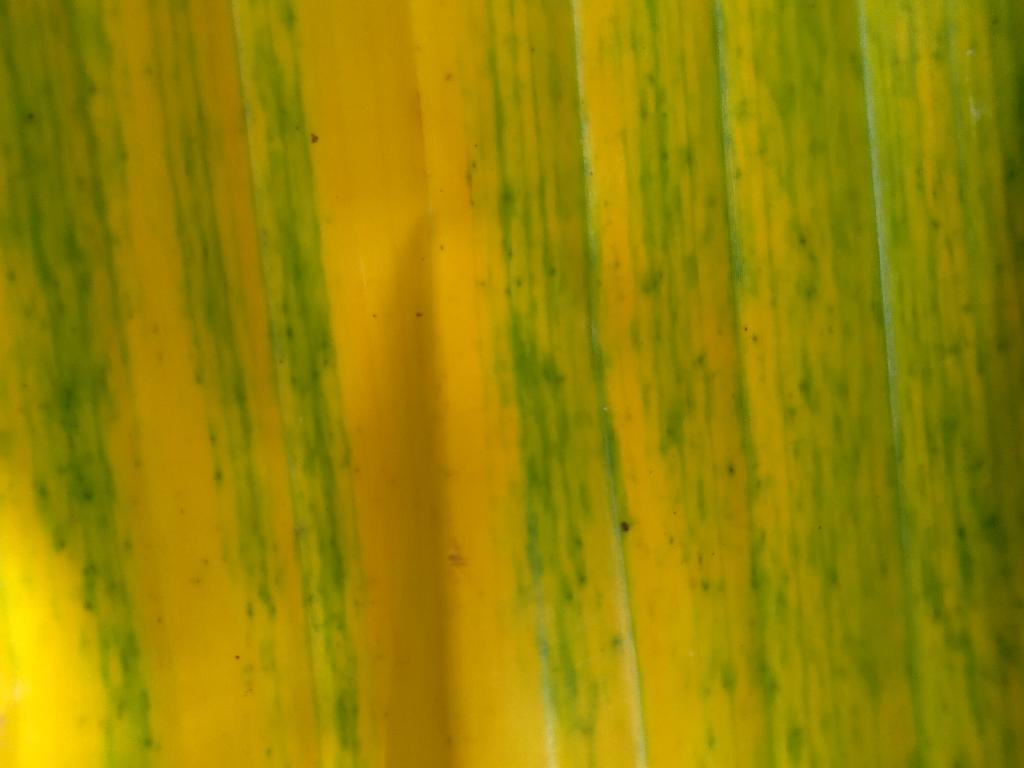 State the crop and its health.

banana, fusarium wilt race 1
